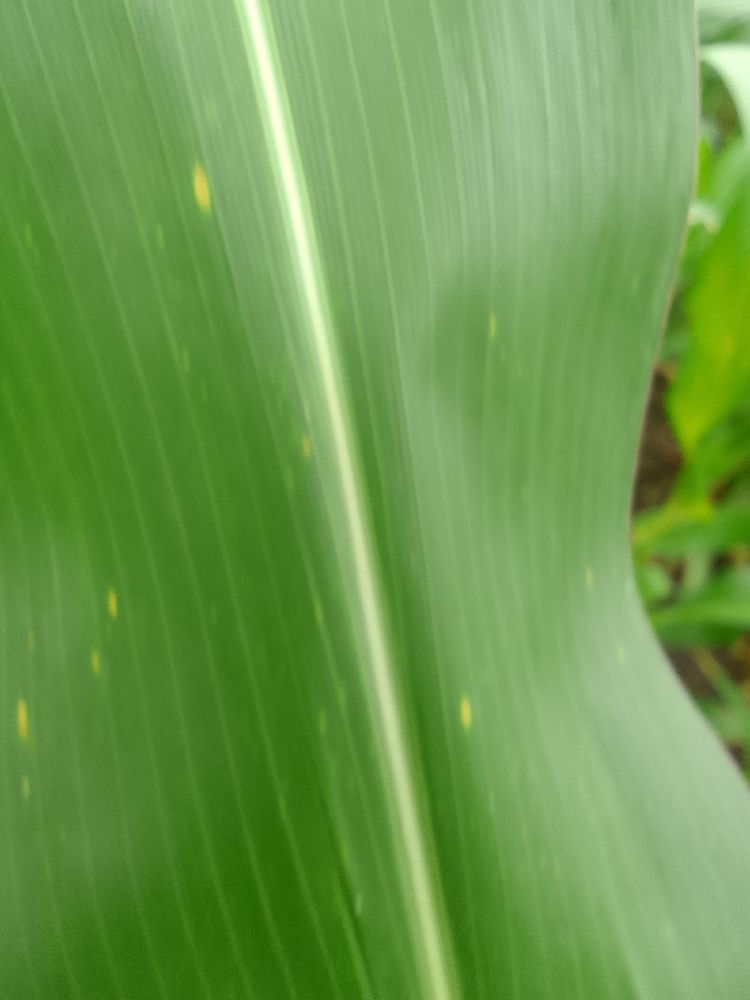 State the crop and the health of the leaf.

maize, healthy
